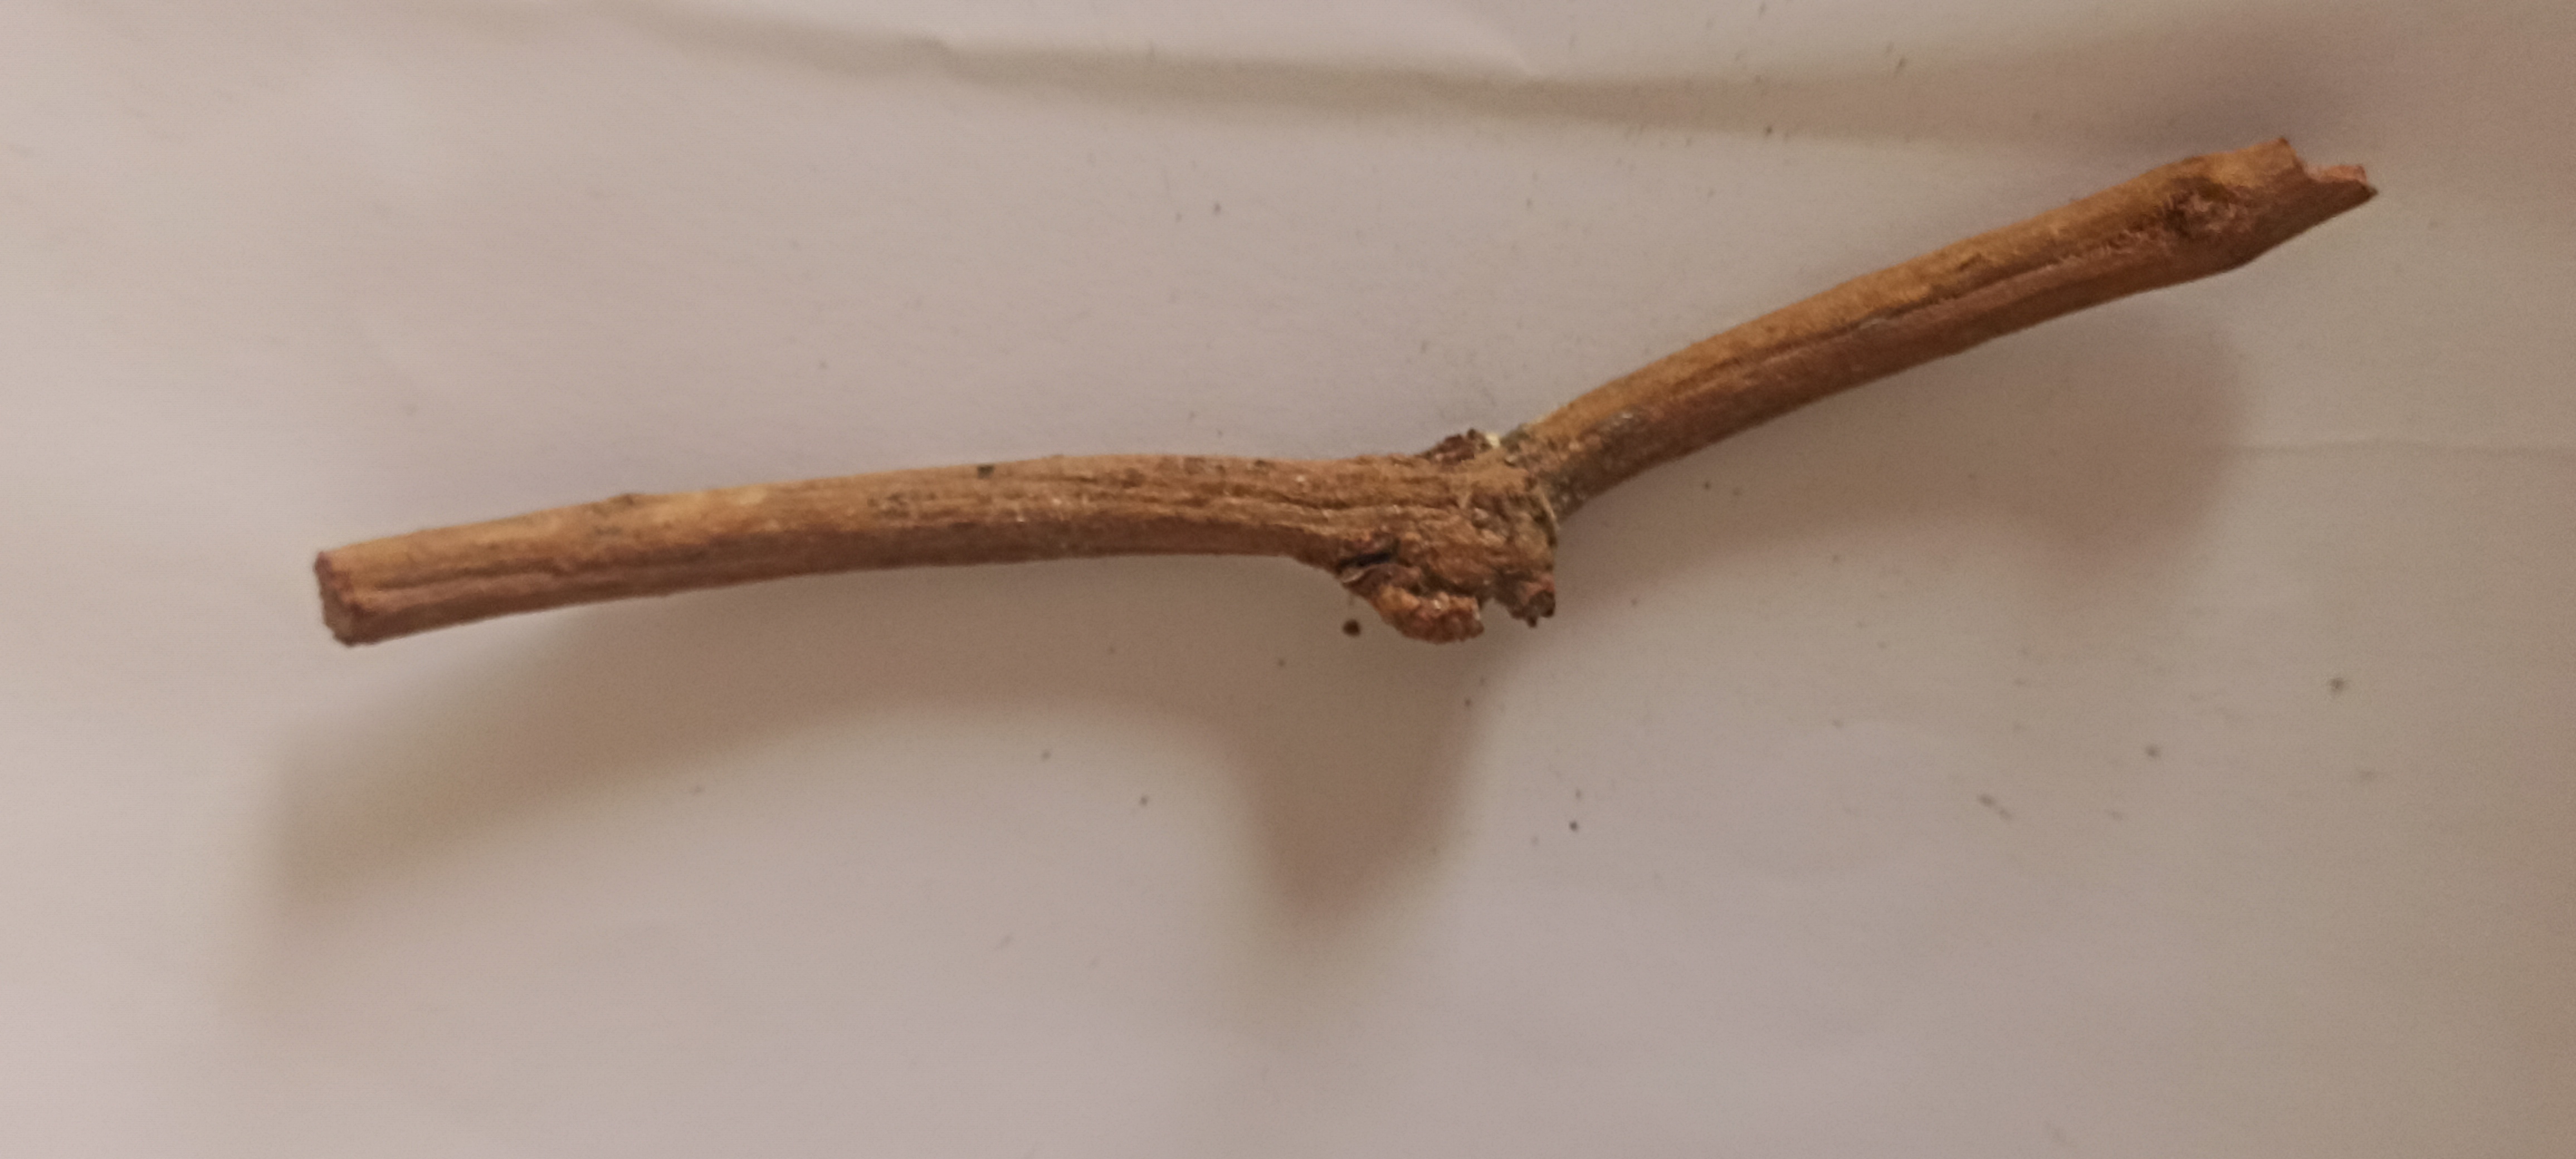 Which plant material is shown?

manjistha
